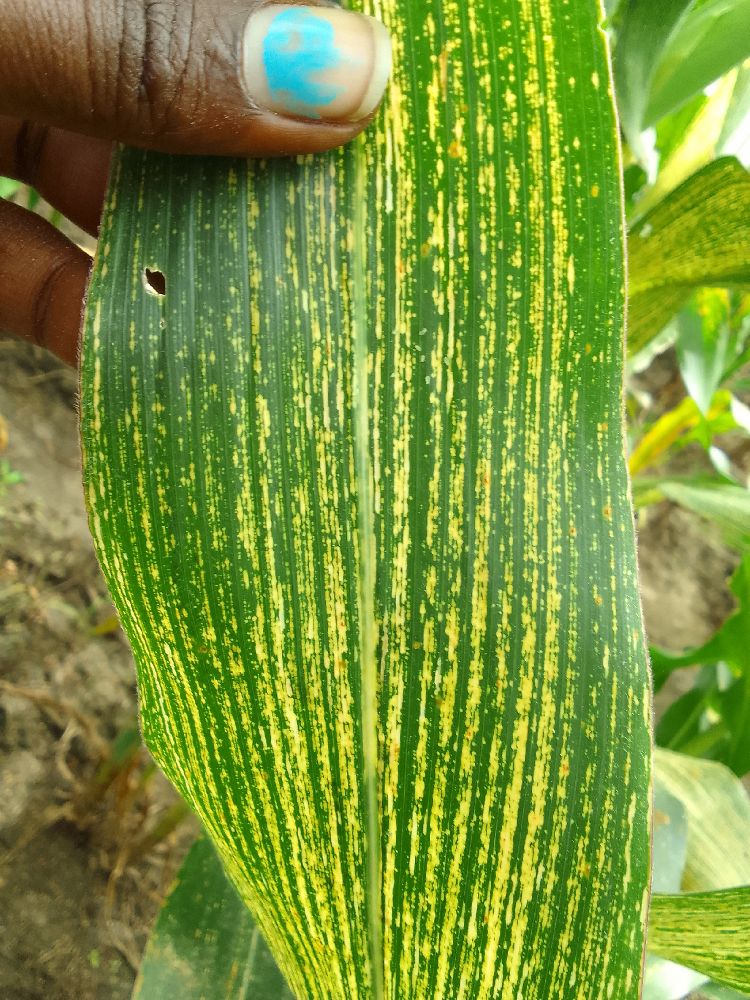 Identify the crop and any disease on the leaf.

maize, maize streak virus
